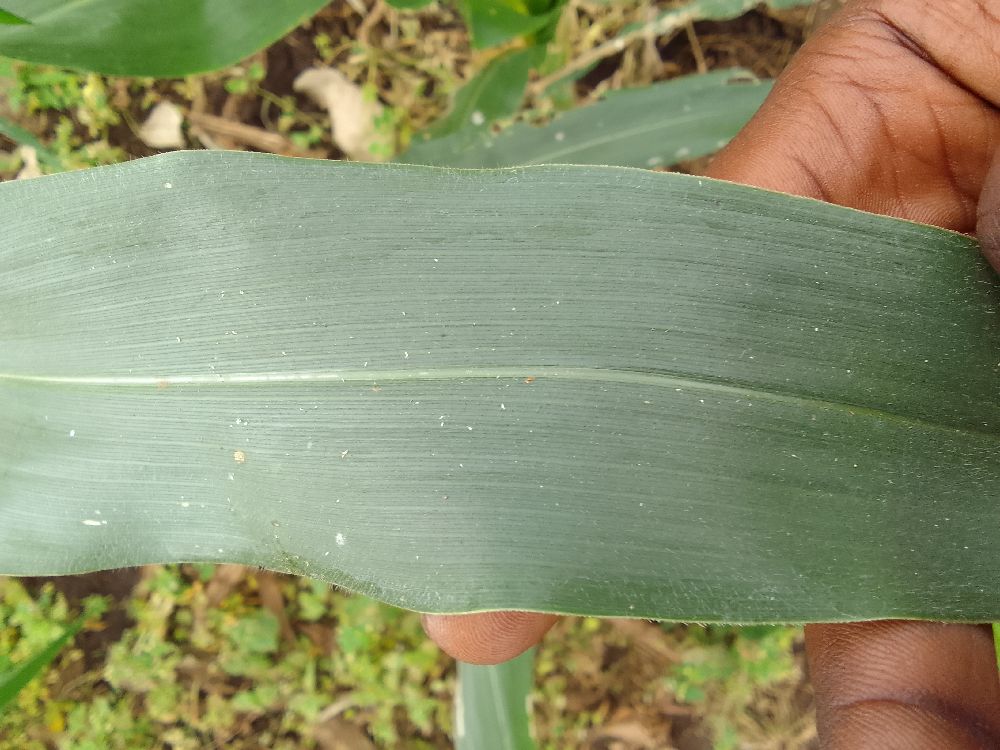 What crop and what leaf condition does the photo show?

maize, healthy
